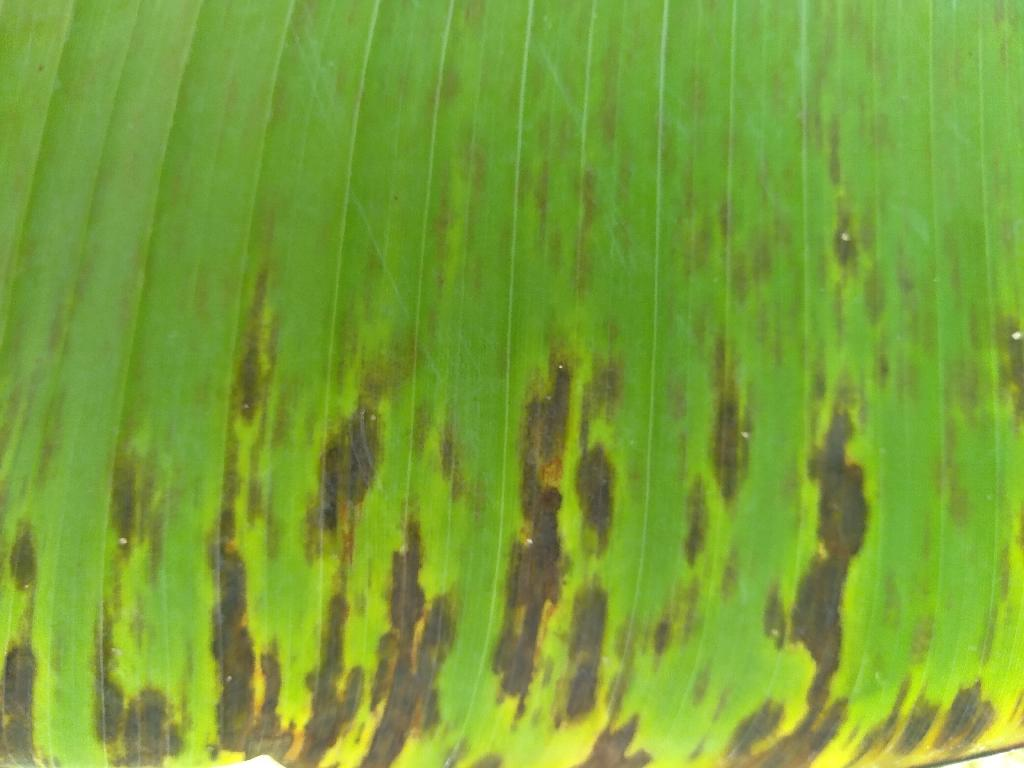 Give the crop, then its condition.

banana, black sigatoka
